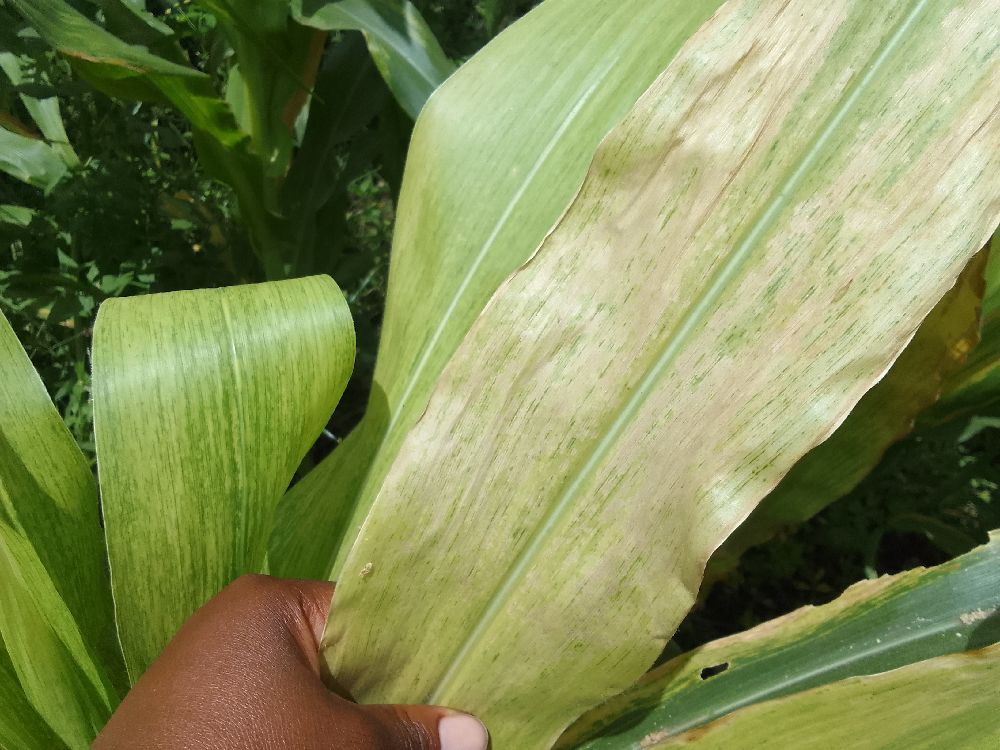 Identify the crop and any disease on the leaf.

maize, maize lethal necrosis
